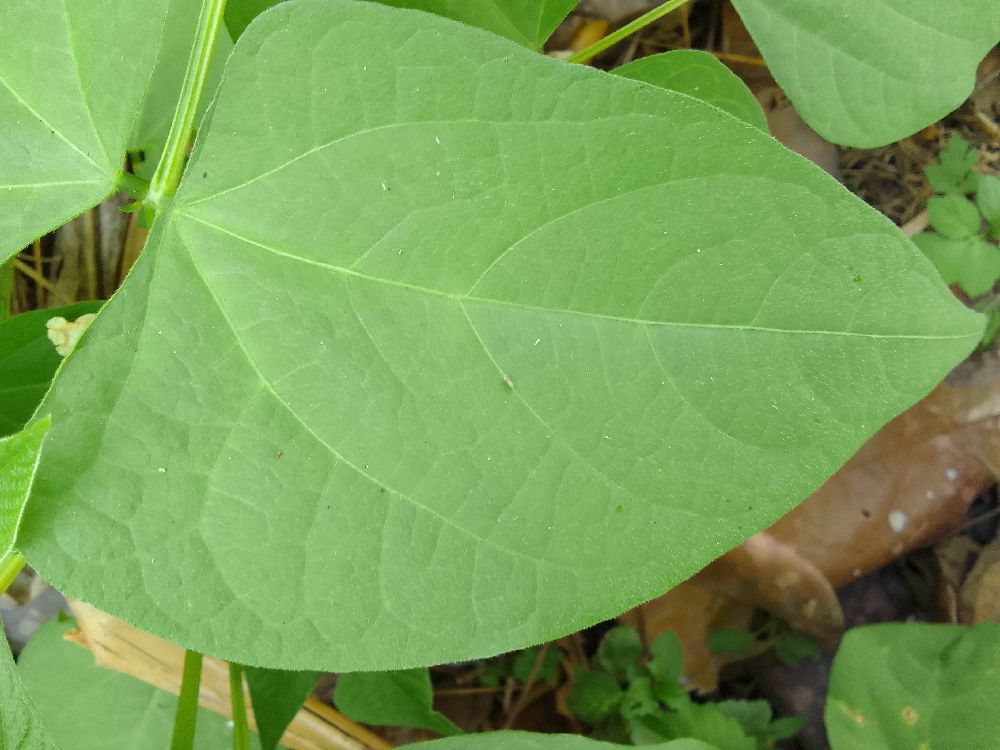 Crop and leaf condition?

common bean, healthy
